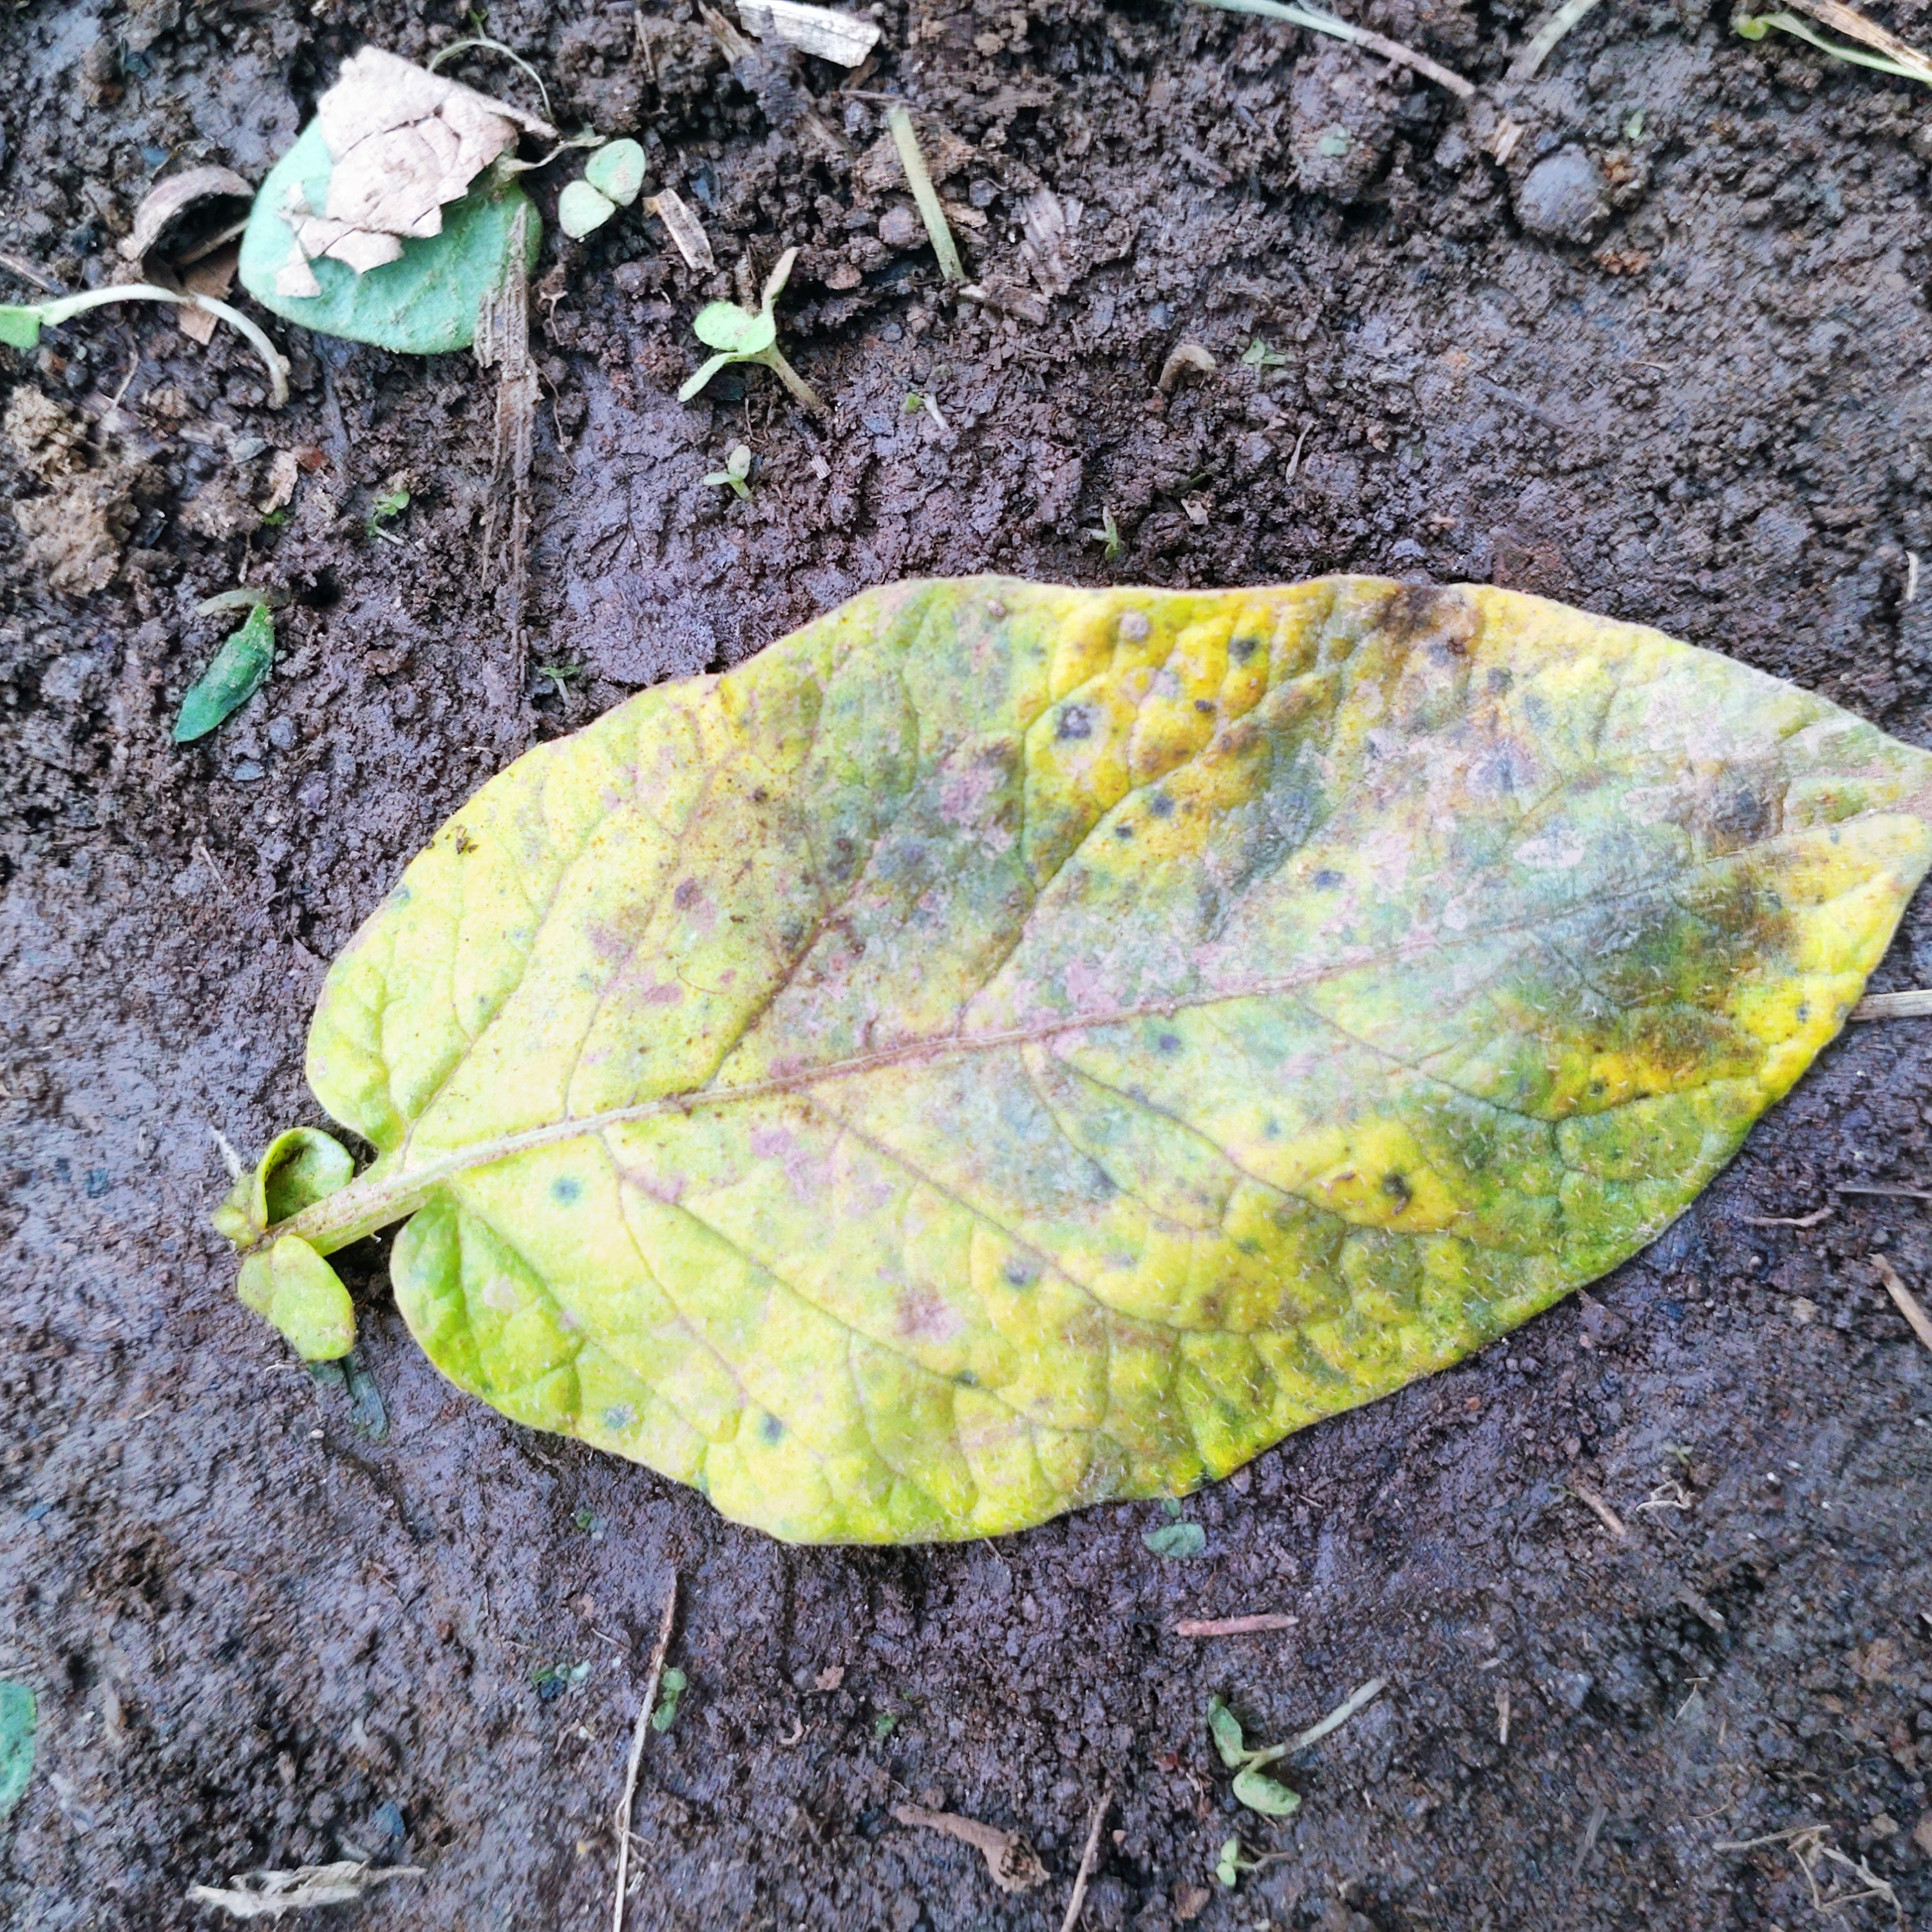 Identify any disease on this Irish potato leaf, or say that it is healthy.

late blight
